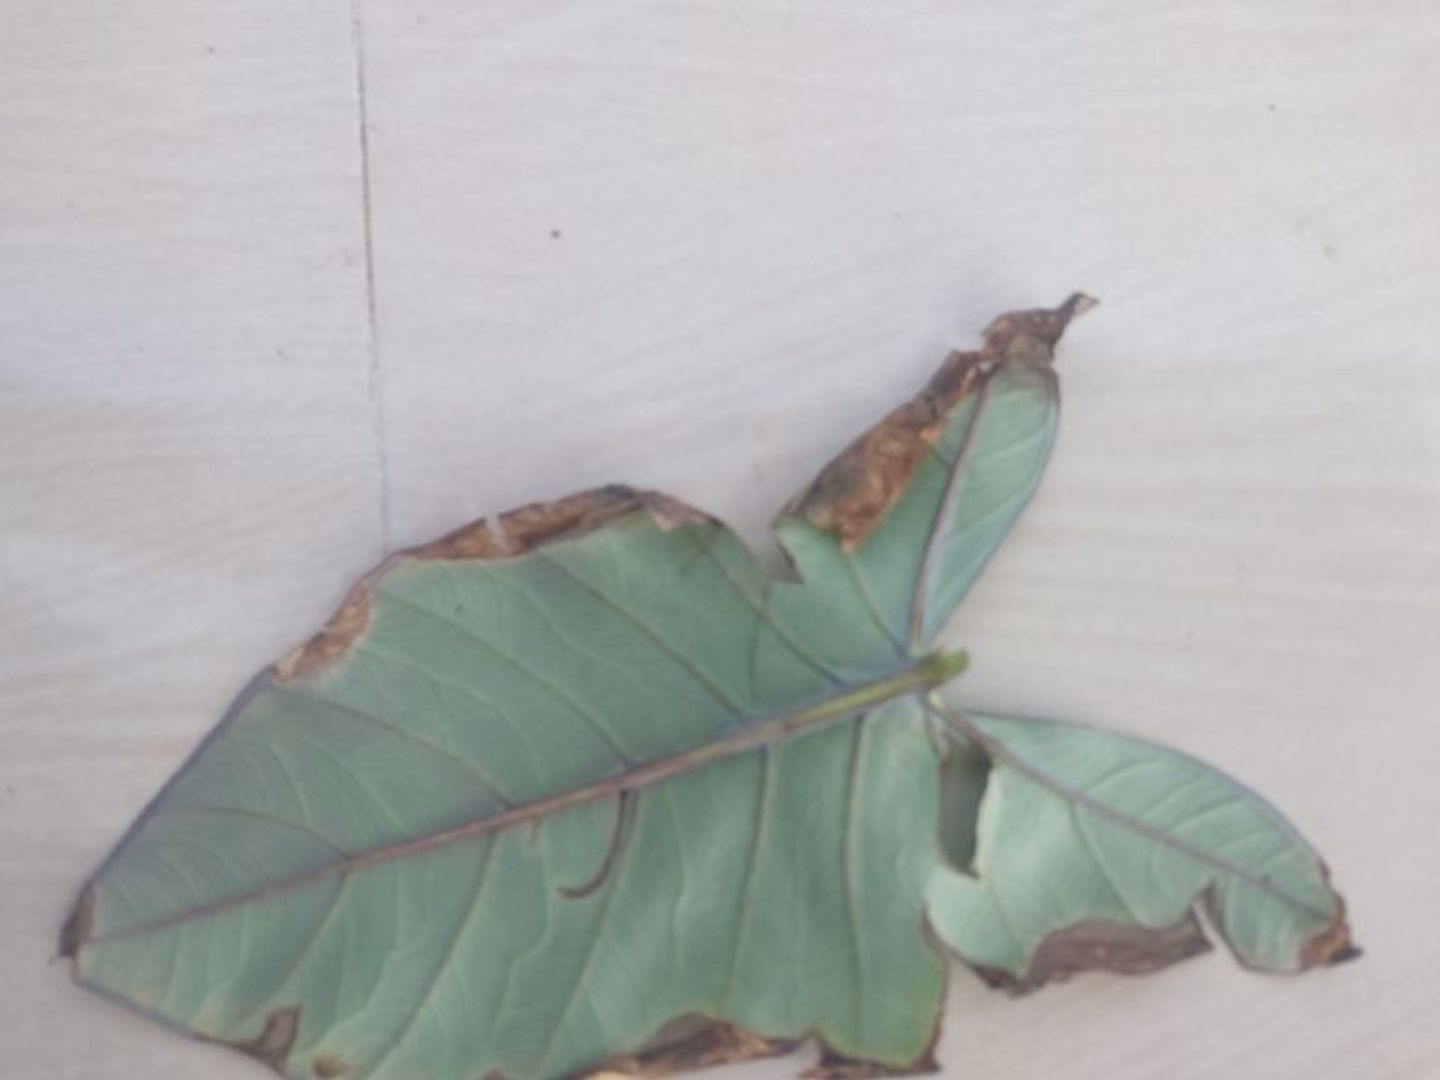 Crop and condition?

taro, leaf blight
